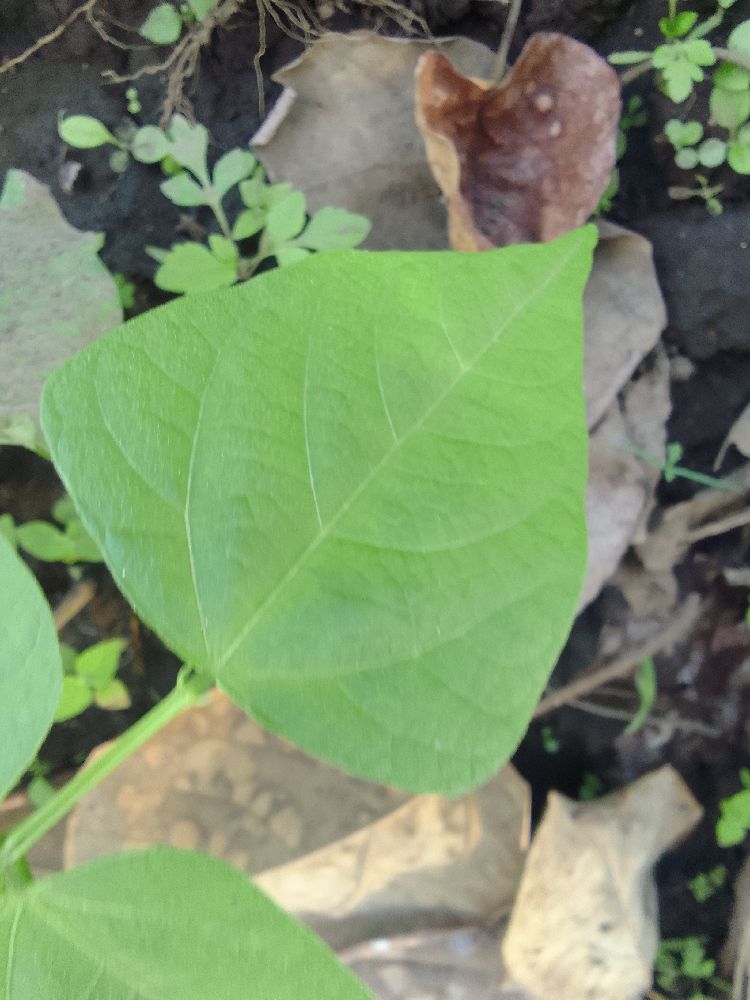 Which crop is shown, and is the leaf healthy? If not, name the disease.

common bean, healthy
